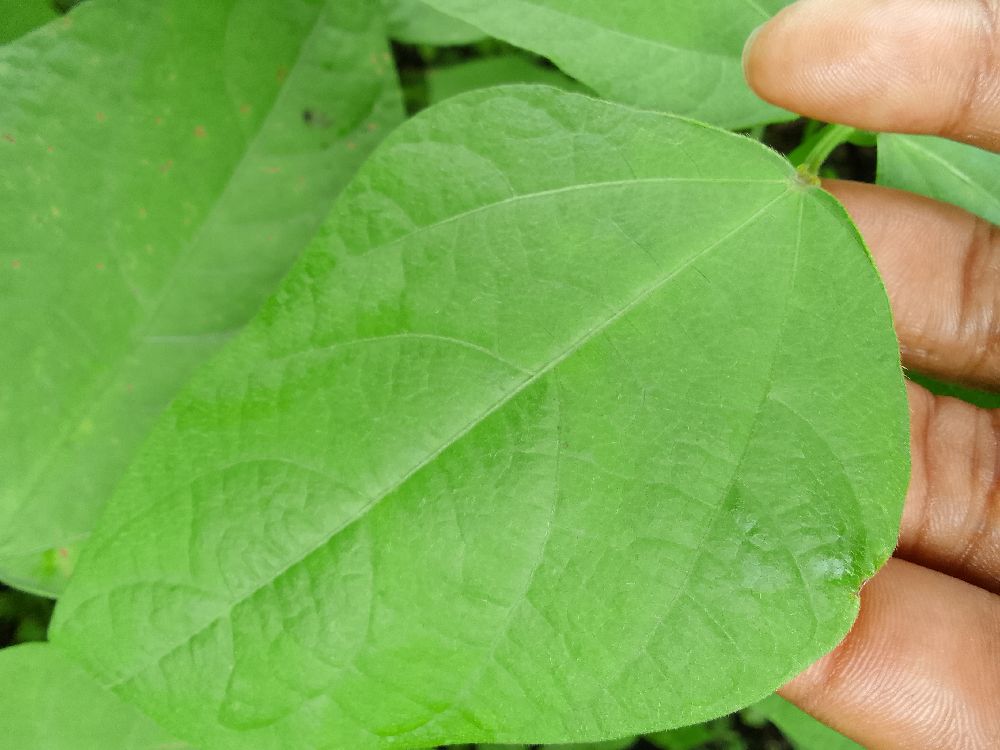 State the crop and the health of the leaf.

common bean, healthy
